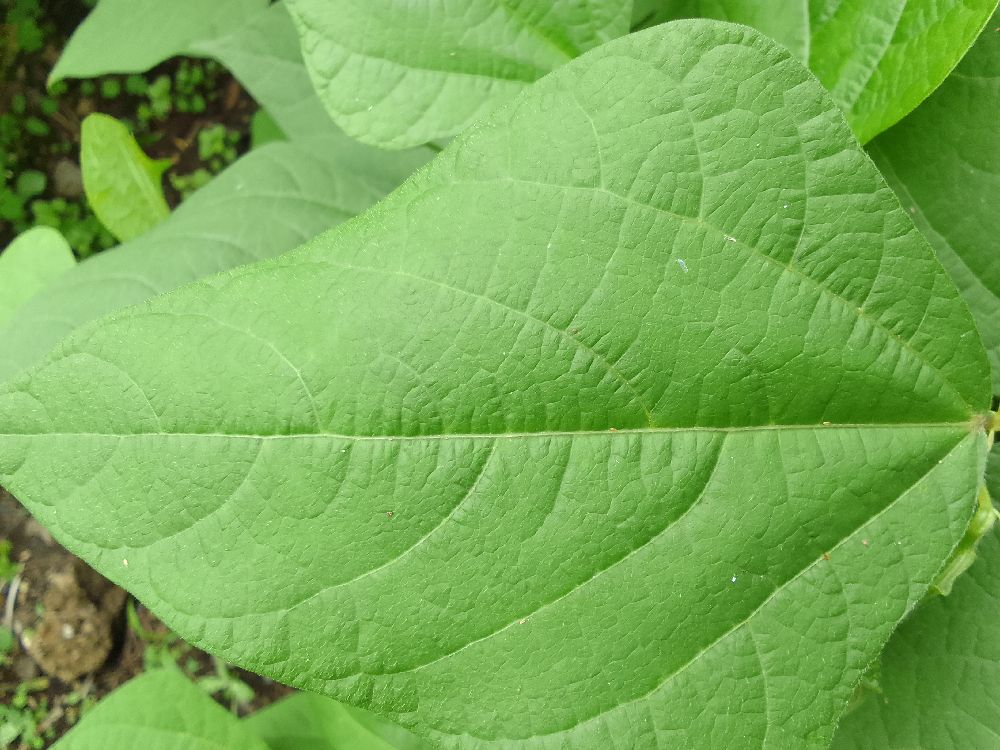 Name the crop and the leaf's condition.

common bean, healthy
